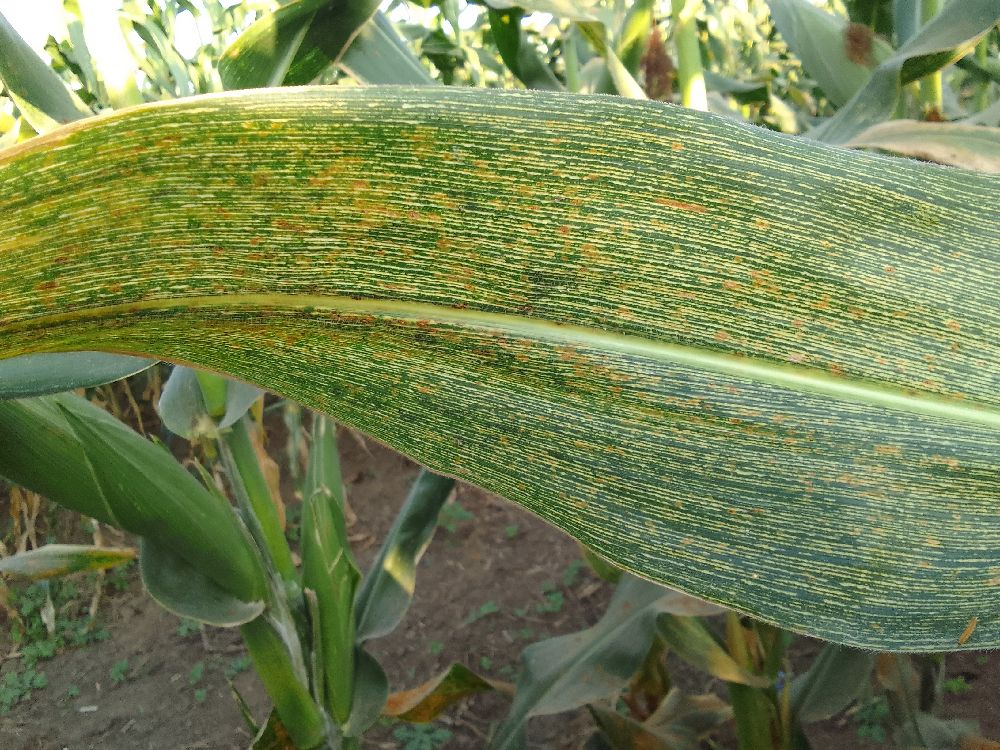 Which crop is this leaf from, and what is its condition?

maize, maize streak virus
